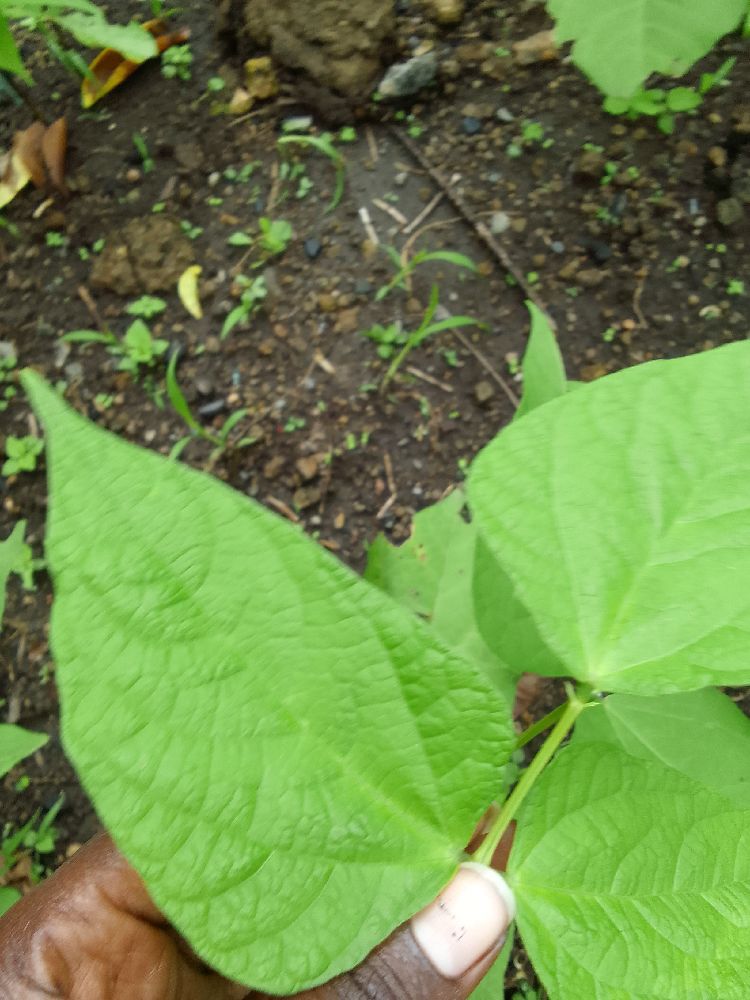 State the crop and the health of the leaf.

common bean, healthy
